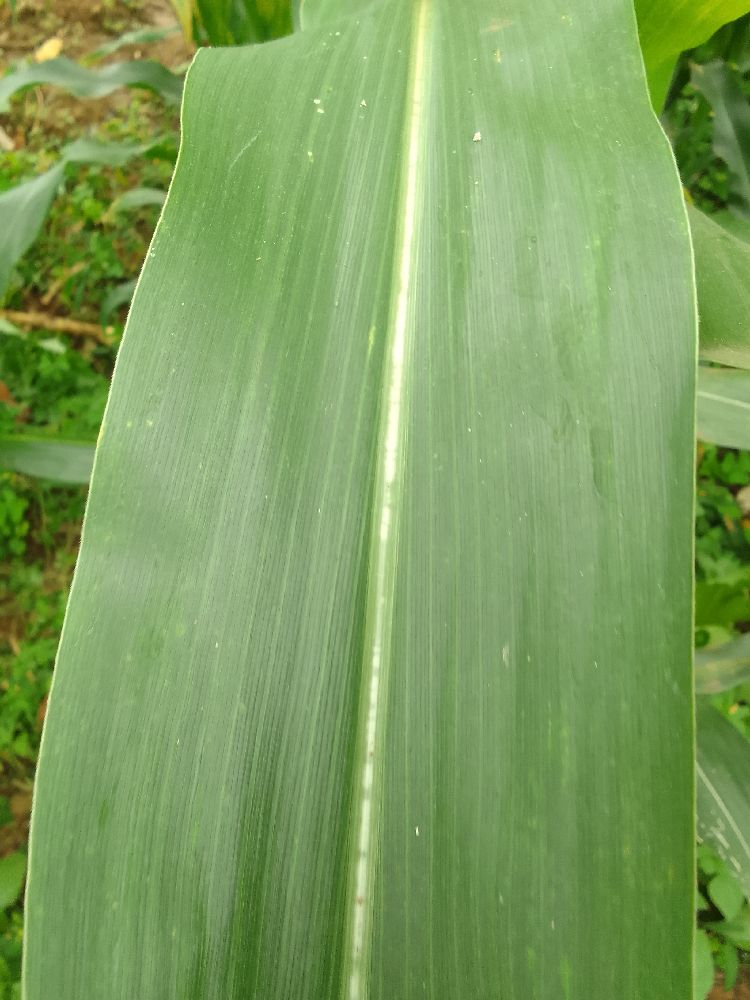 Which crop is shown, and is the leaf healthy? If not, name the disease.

maize, healthy
